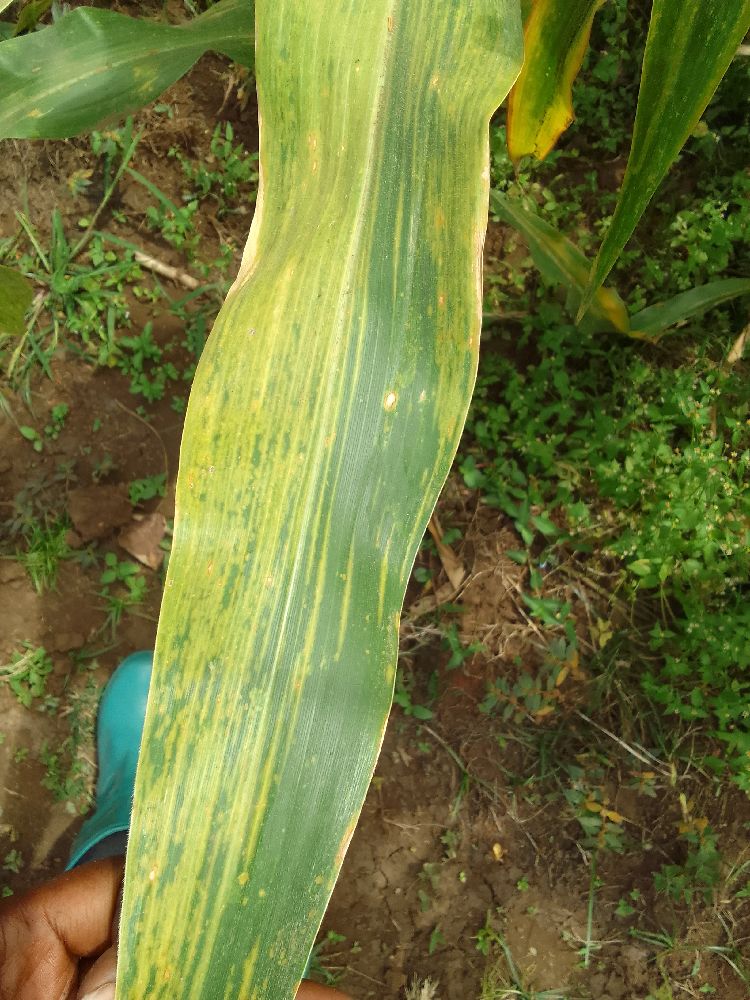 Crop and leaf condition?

maize, maize lethal necrosis
